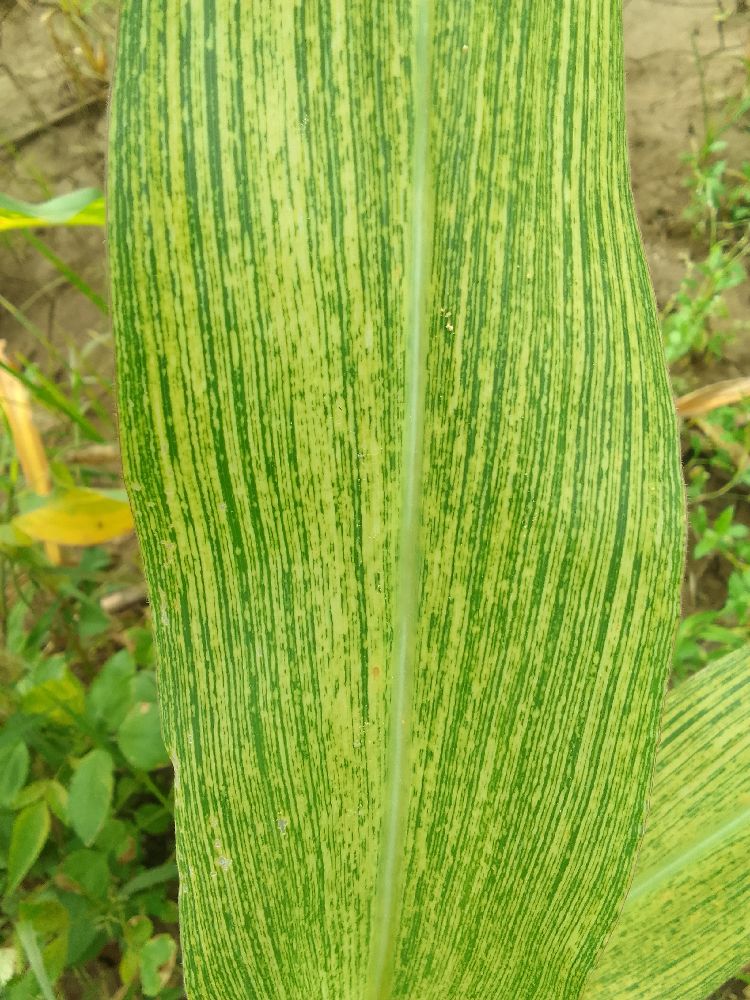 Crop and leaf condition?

maize, maize streak virus
